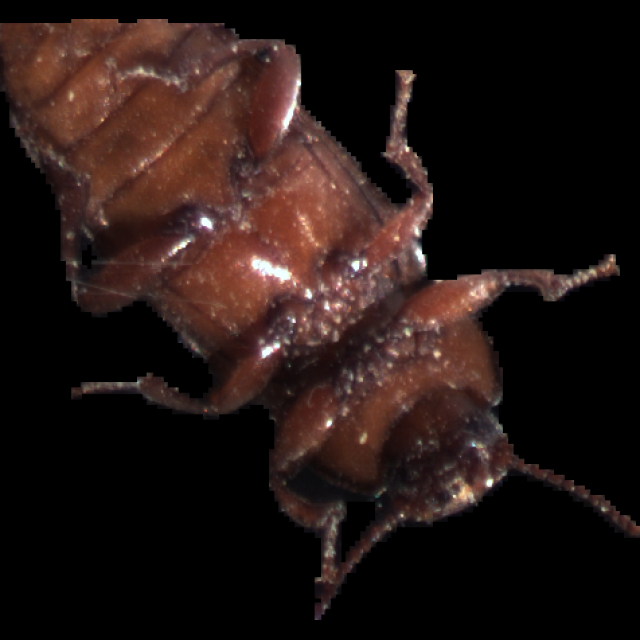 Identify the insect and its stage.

mealworm beetle
